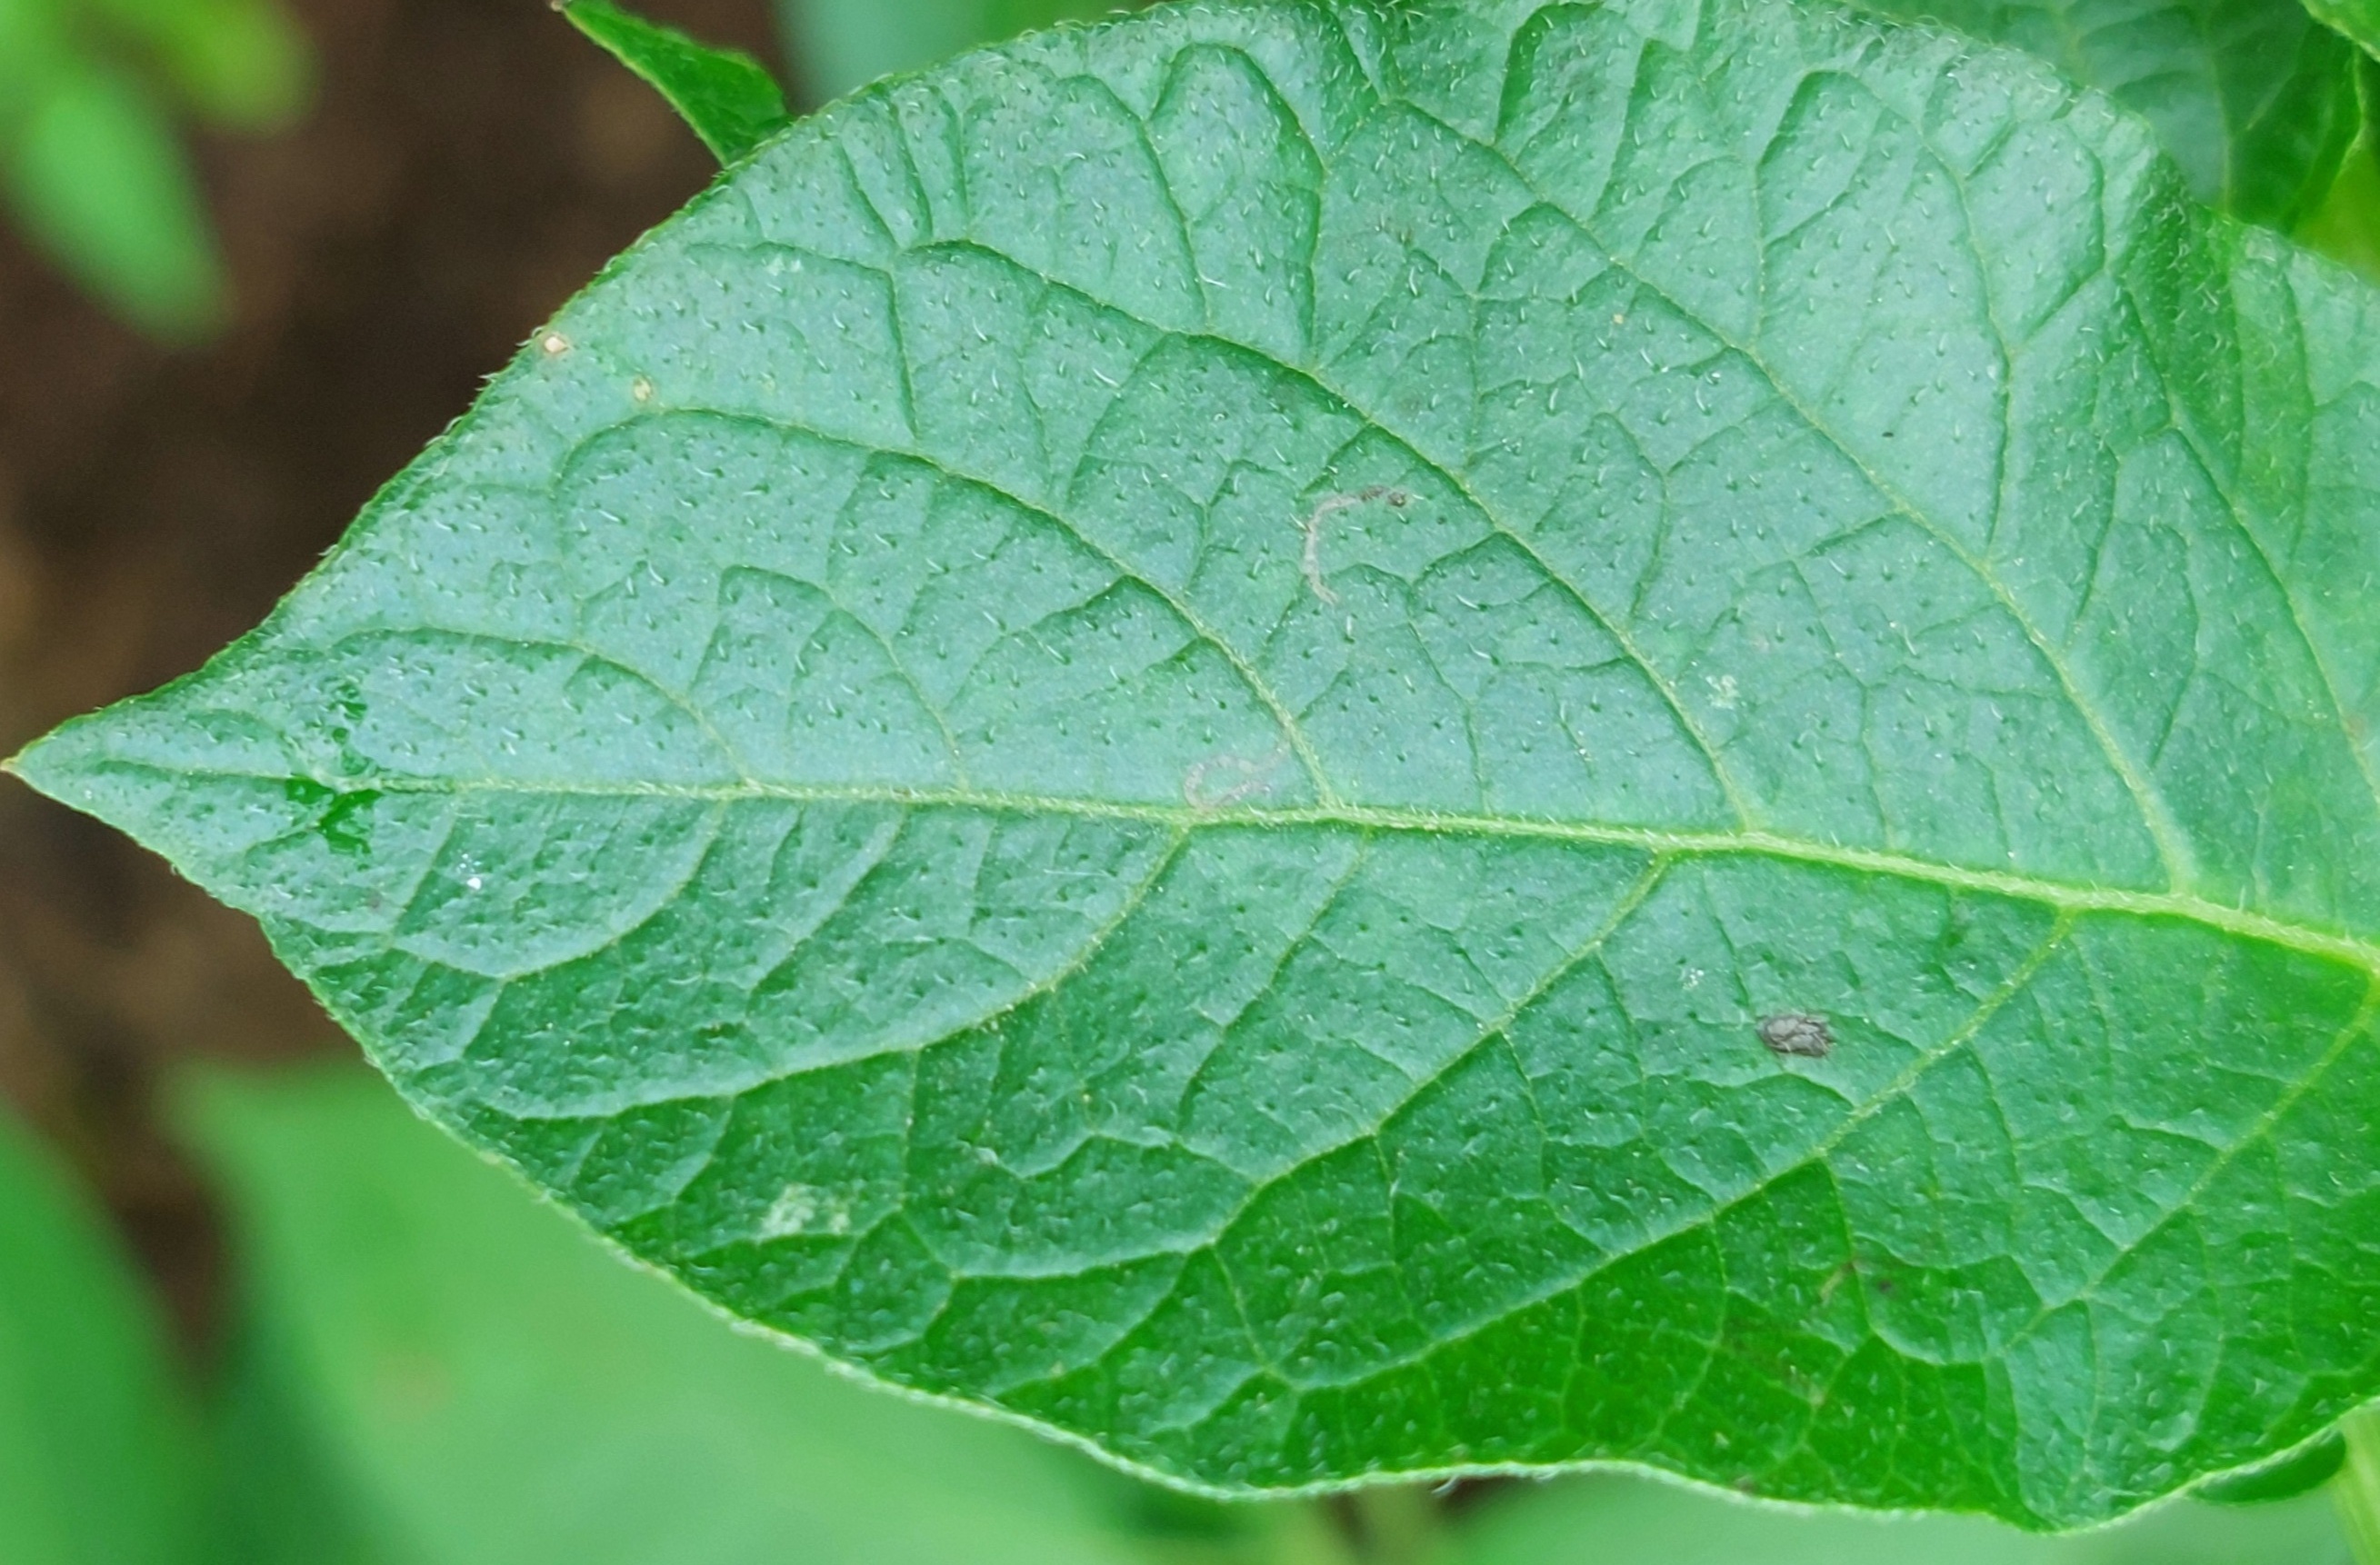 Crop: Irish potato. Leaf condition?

healthy
